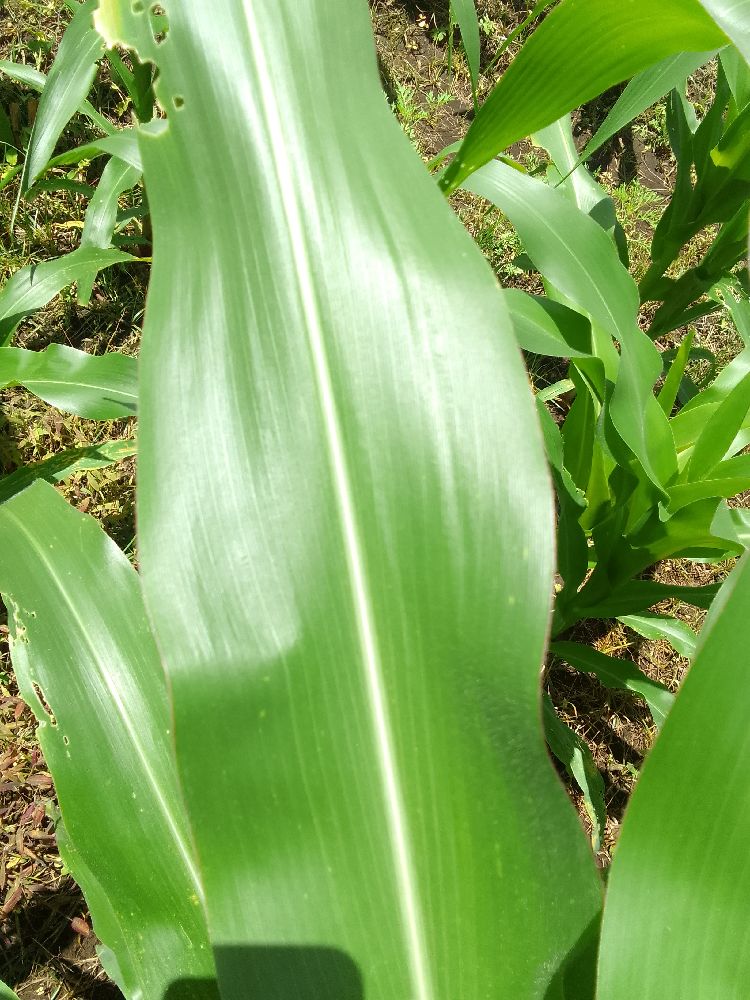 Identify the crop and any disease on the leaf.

maize, healthy
